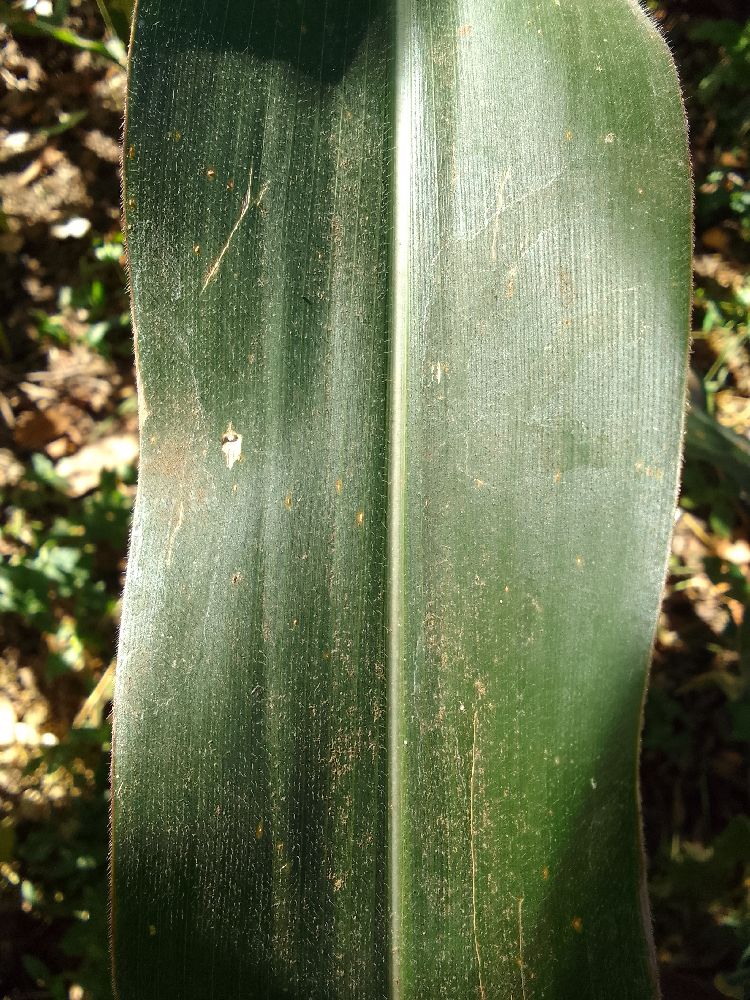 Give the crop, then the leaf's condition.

maize, healthy
